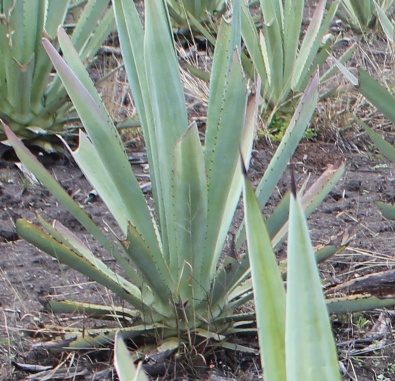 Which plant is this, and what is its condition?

agave, healthy
